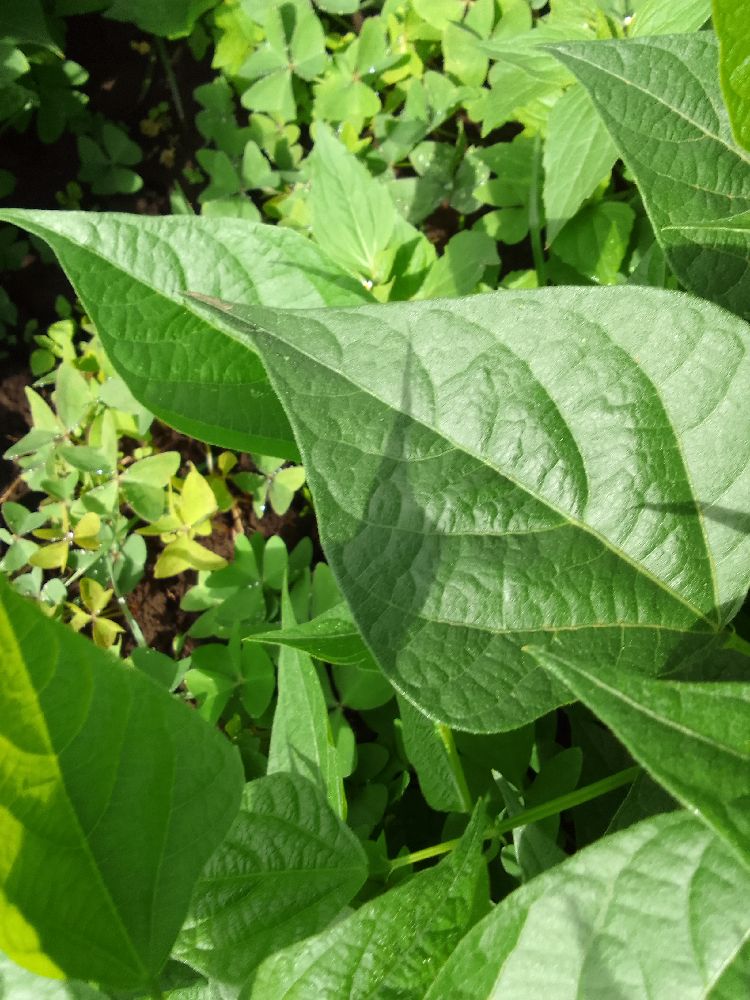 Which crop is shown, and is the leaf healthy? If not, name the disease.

common bean, healthy
